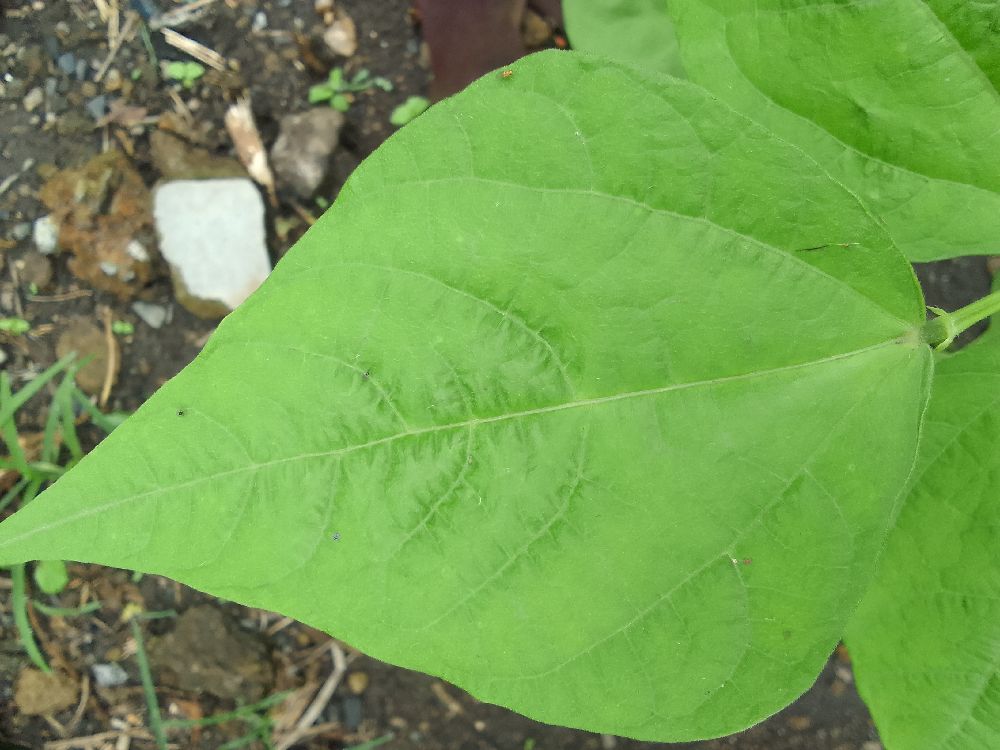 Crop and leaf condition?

common bean, healthy
